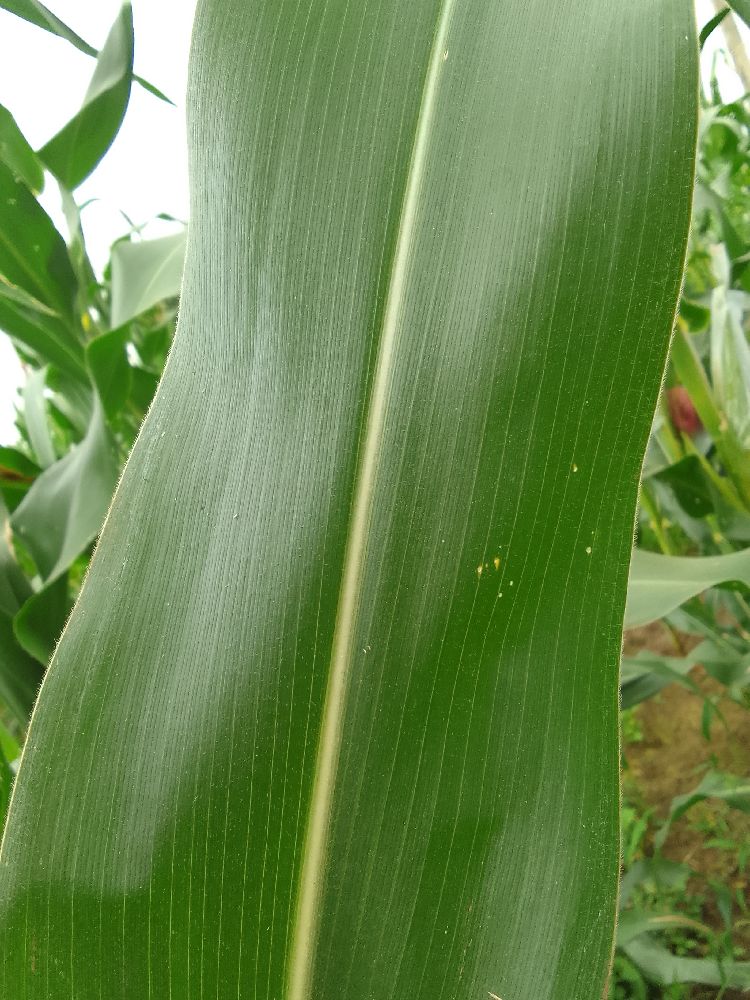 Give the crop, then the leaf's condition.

maize, healthy
